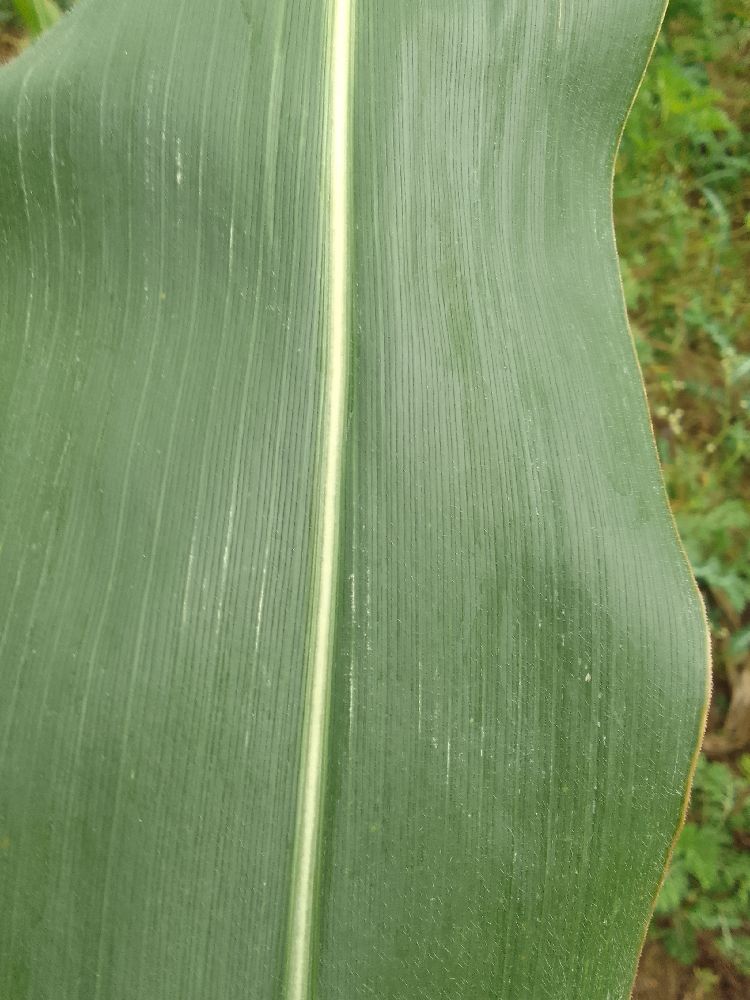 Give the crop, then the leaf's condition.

maize, healthy
